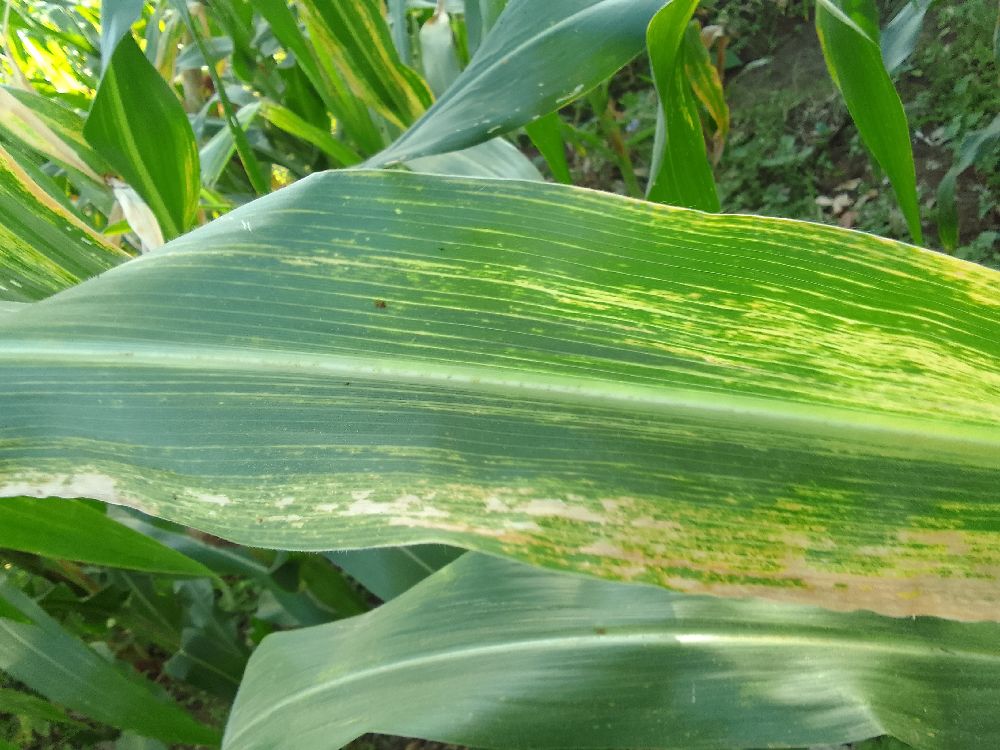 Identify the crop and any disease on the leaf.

maize, maize lethal necrosis
